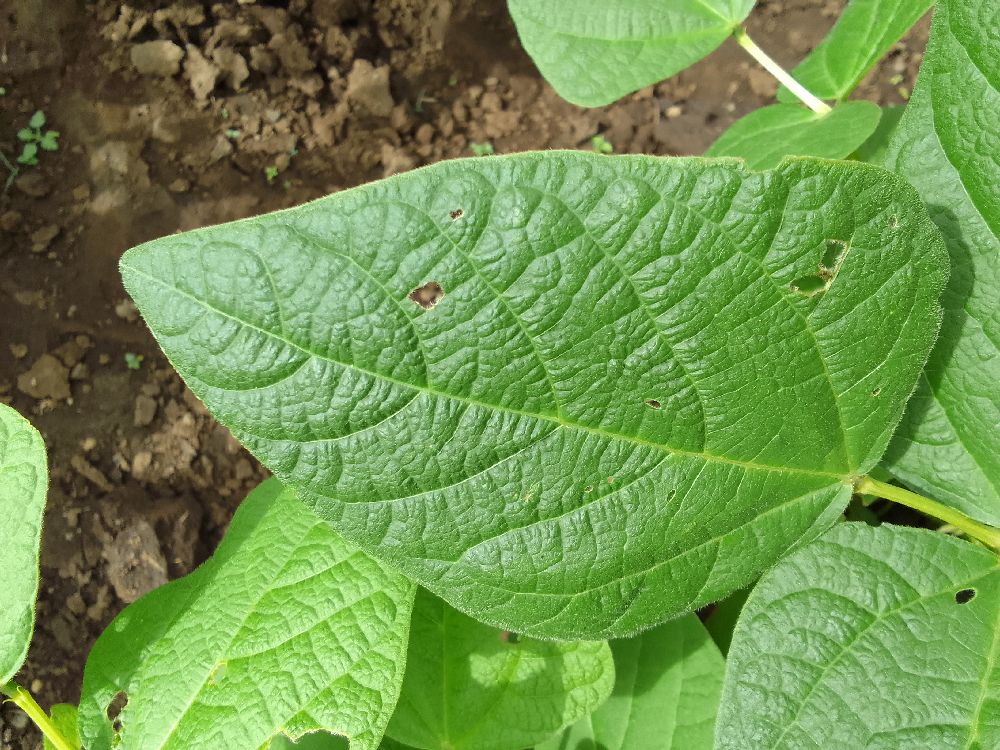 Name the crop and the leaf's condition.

common bean, healthy
